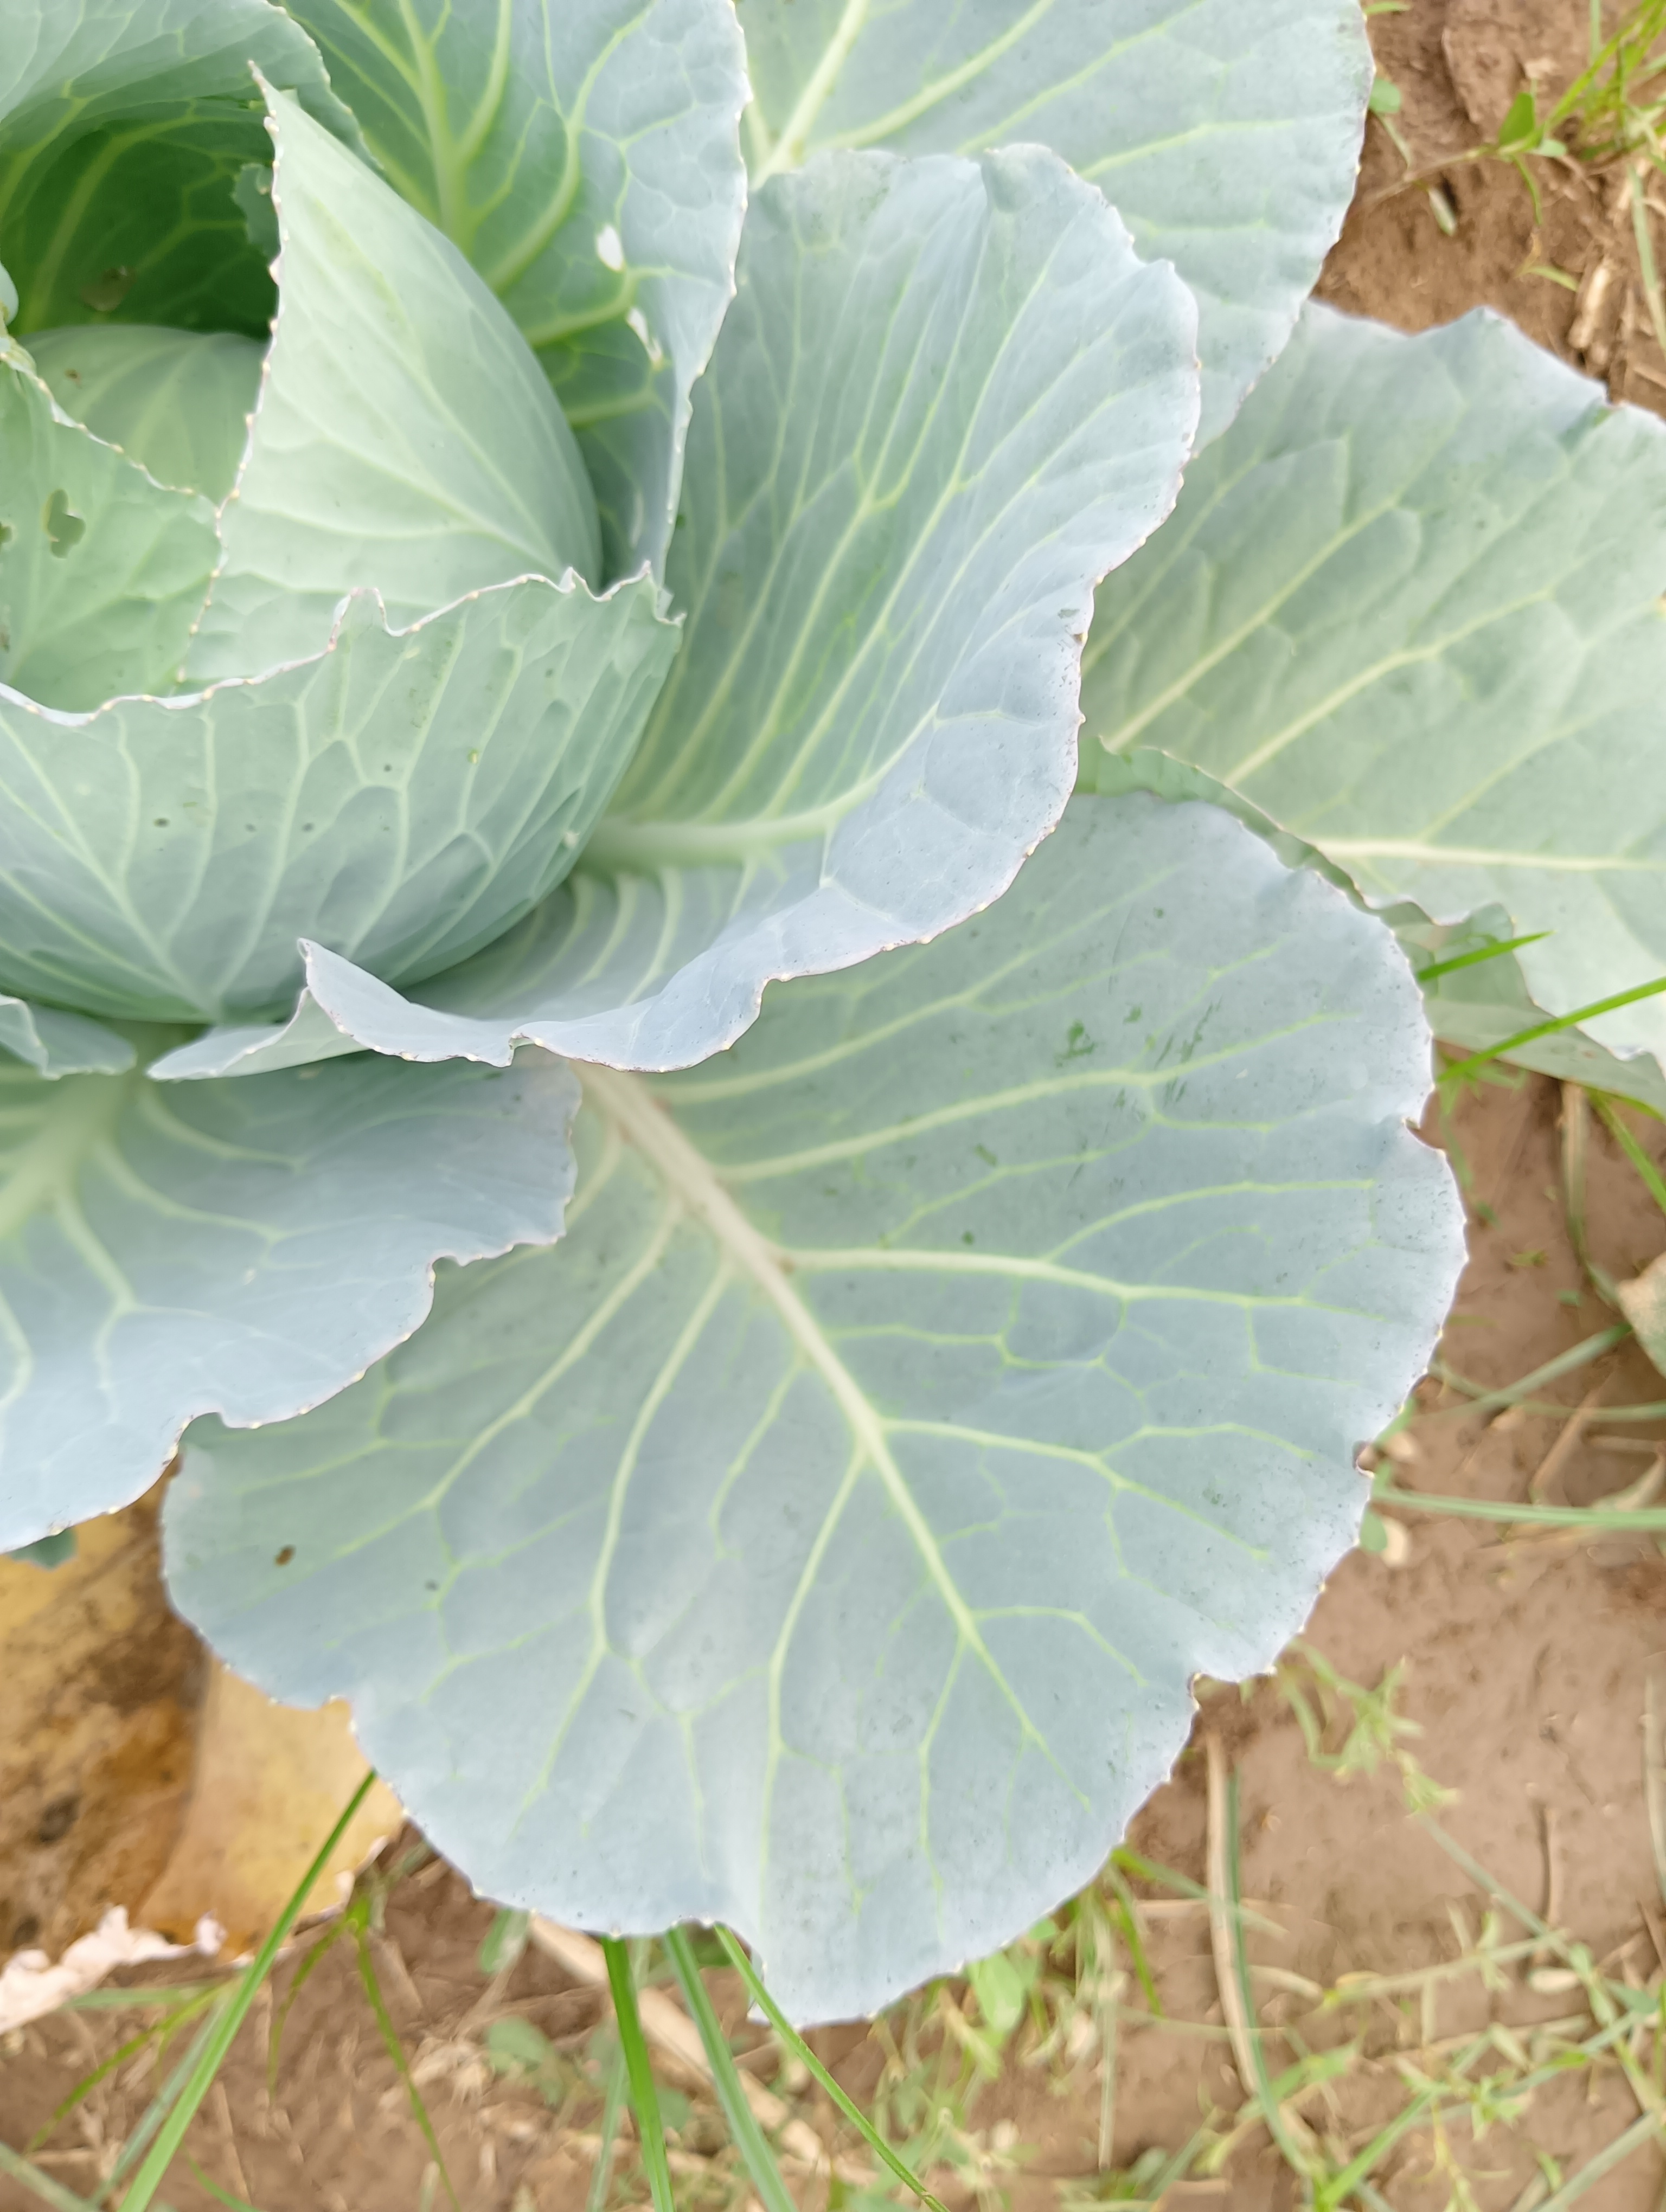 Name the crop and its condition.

cabbage, healthy
